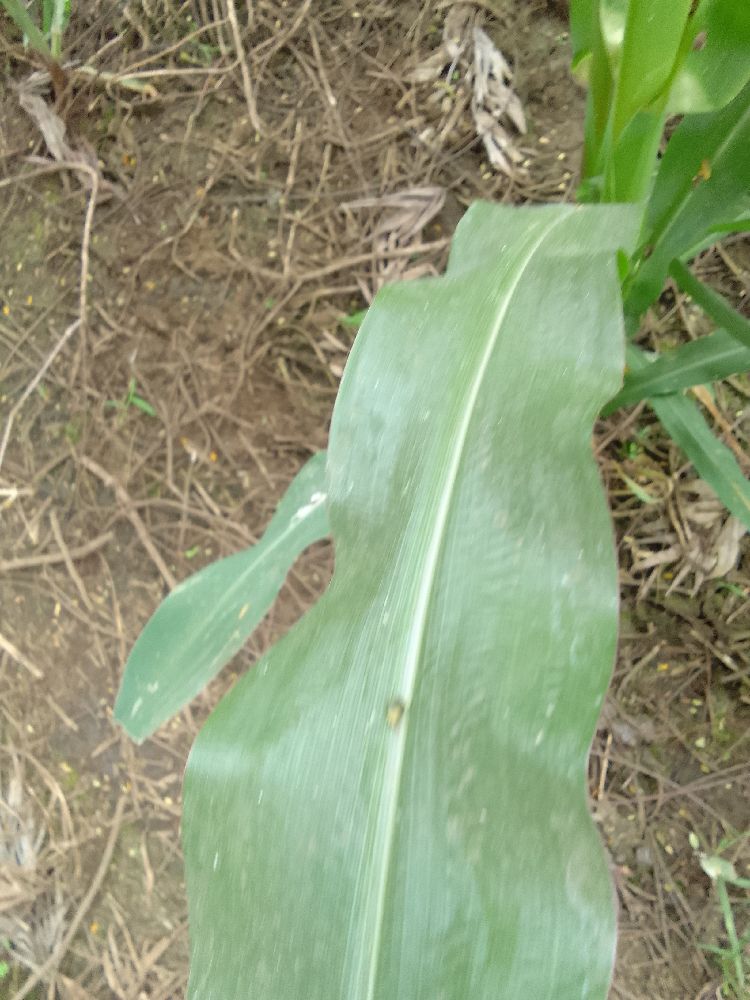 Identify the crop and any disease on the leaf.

maize, healthy
